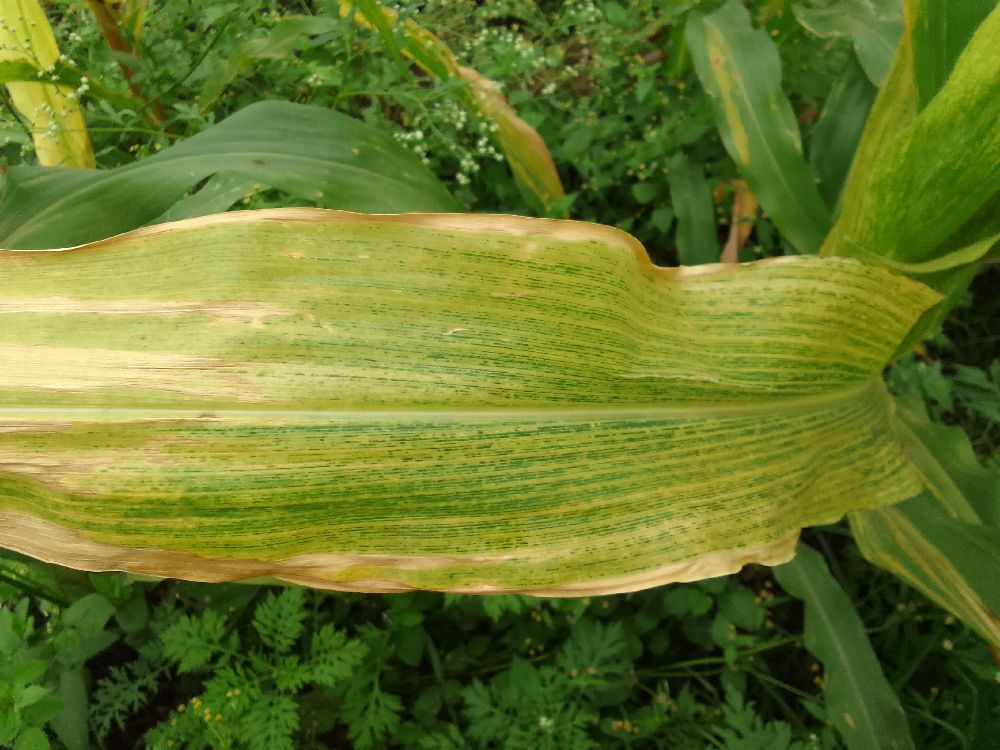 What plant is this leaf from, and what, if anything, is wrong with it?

maize, maize lethal necrosis
